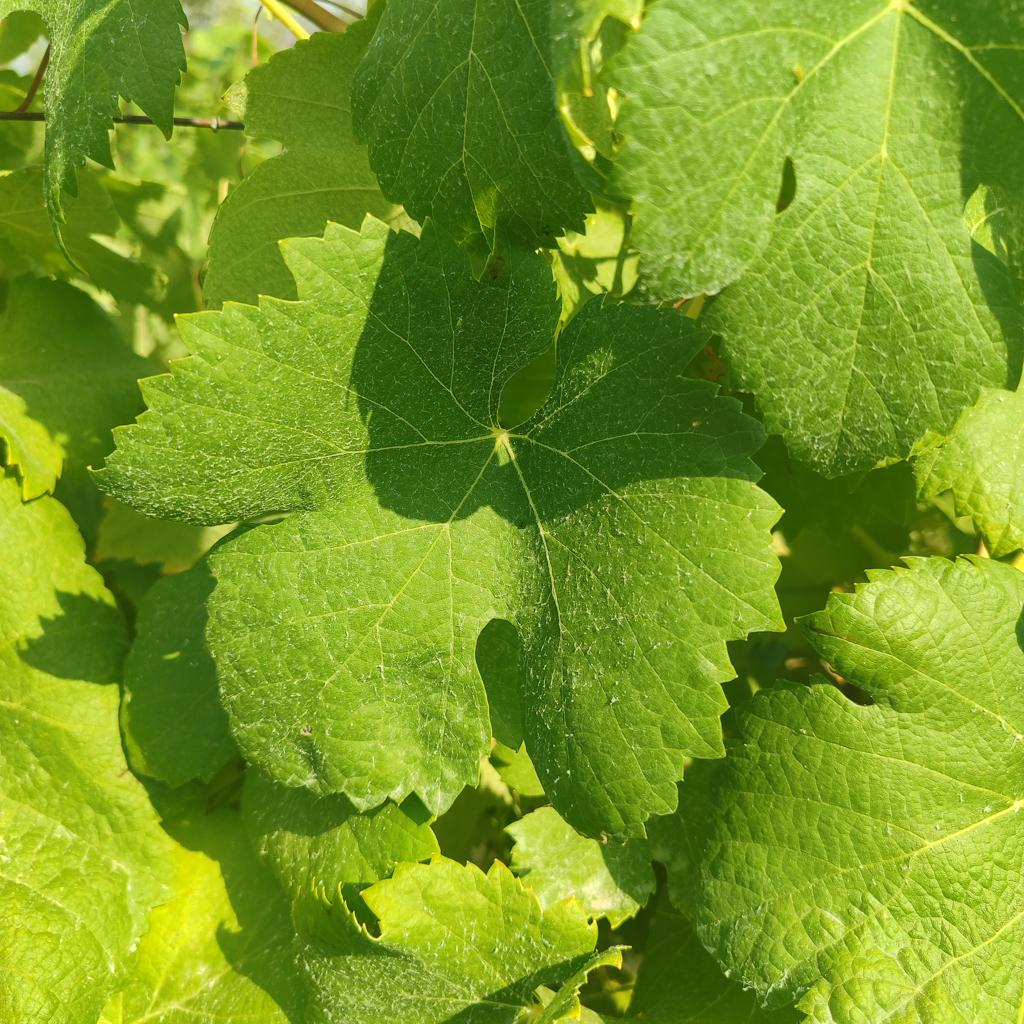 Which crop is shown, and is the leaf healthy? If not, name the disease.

grapevine, healthy
